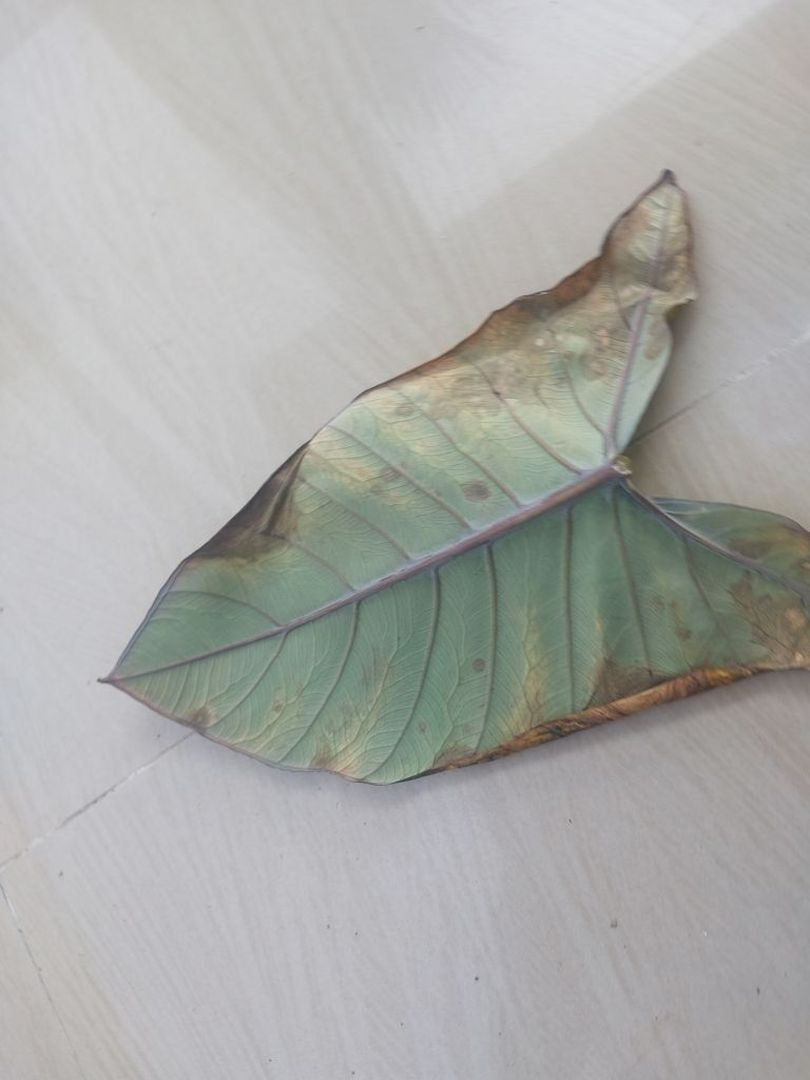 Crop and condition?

taro, leaf blight
